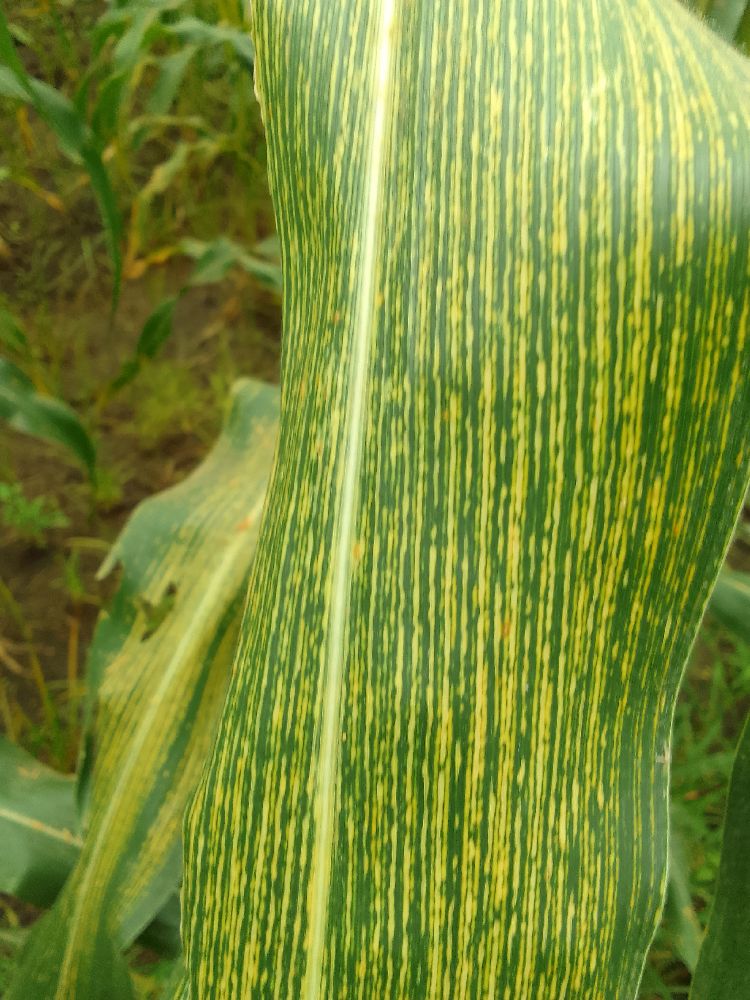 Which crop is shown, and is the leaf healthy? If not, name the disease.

maize, maize streak virus
